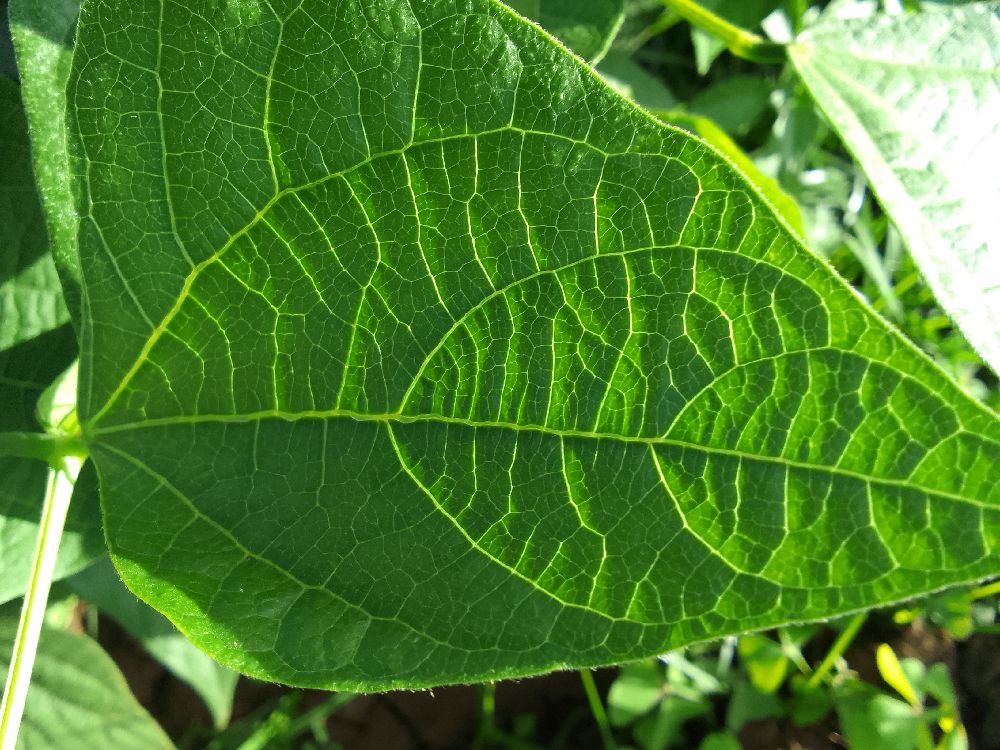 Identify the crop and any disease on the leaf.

common bean, healthy
